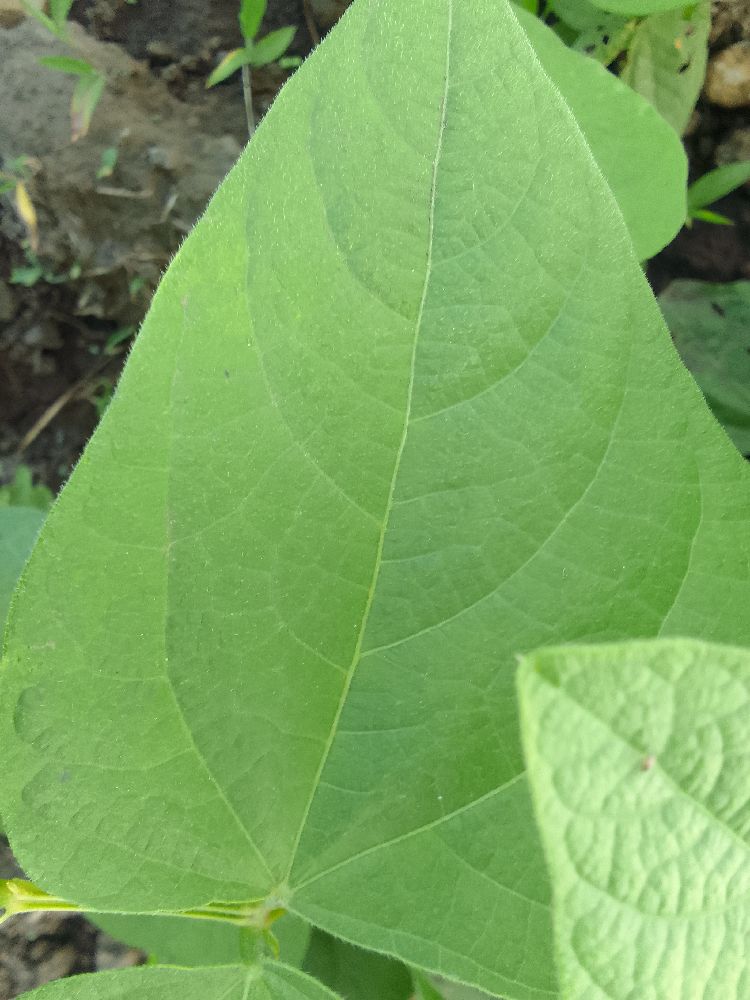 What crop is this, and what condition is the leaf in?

common bean, healthy
